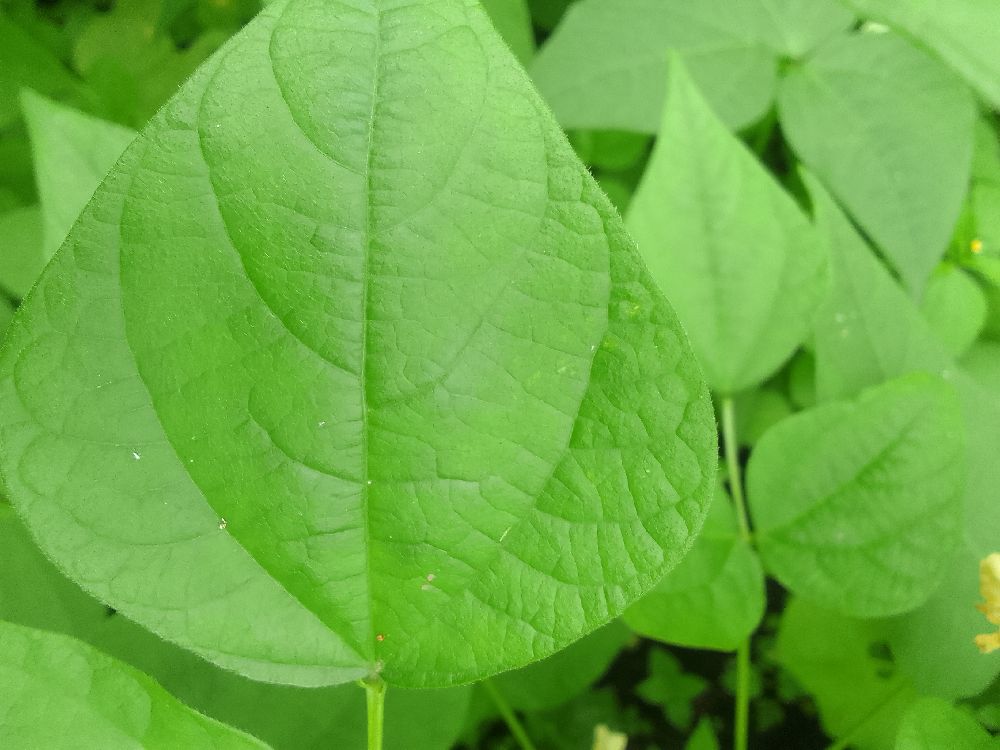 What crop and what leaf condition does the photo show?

common bean, healthy
